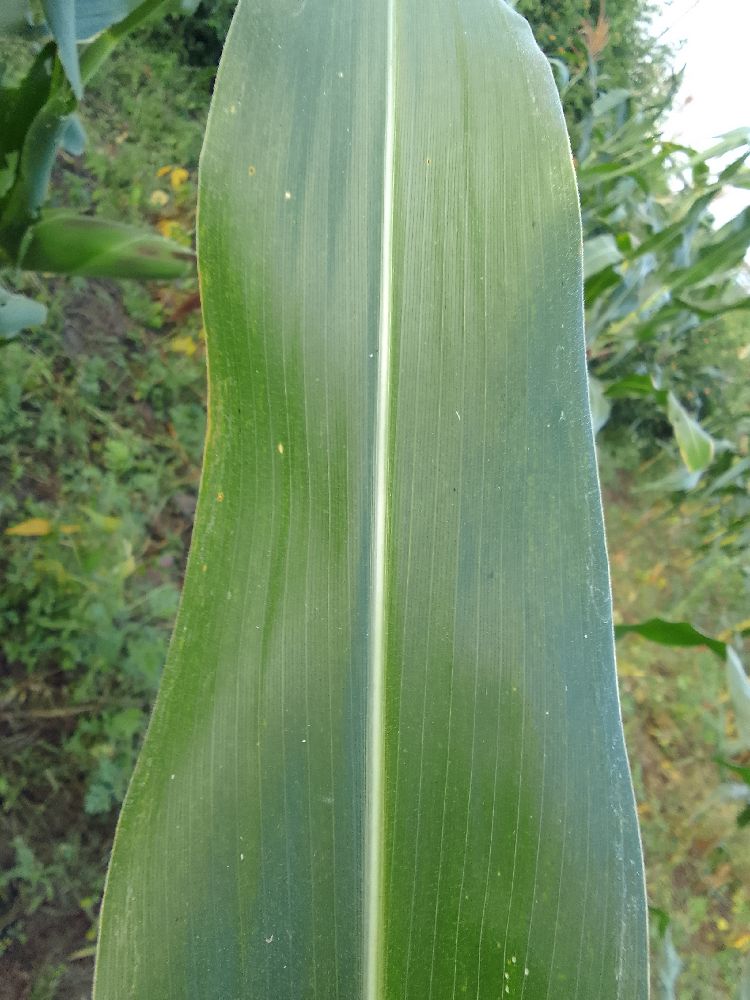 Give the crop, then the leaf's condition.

maize, healthy
